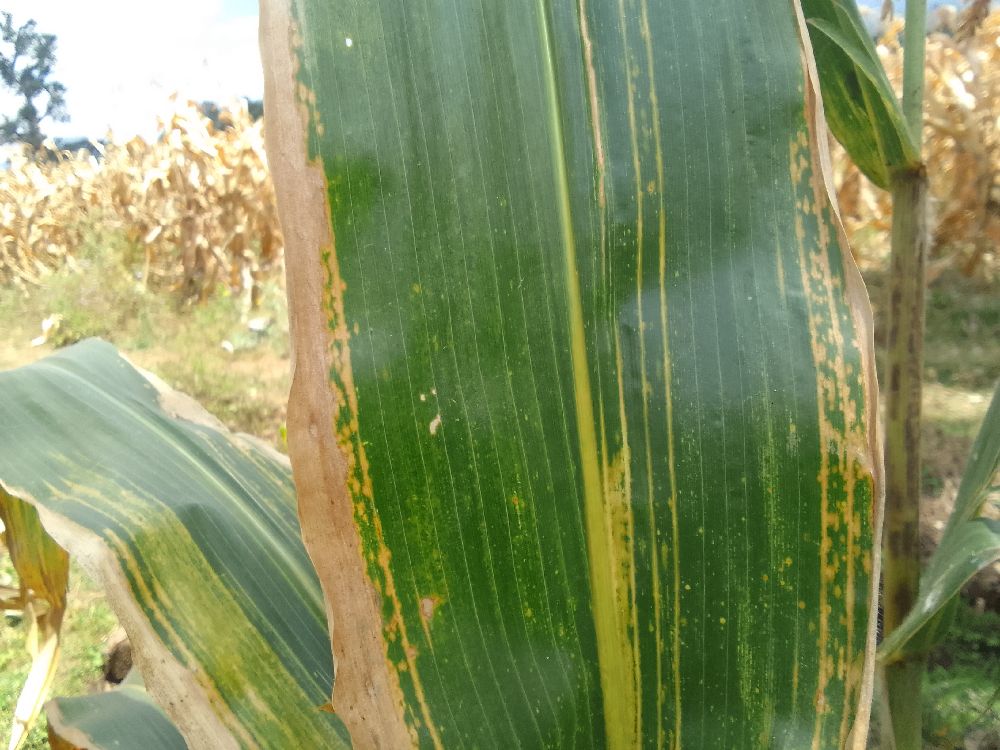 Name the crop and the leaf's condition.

maize, maize lethal necrosis
